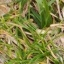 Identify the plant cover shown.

grass
